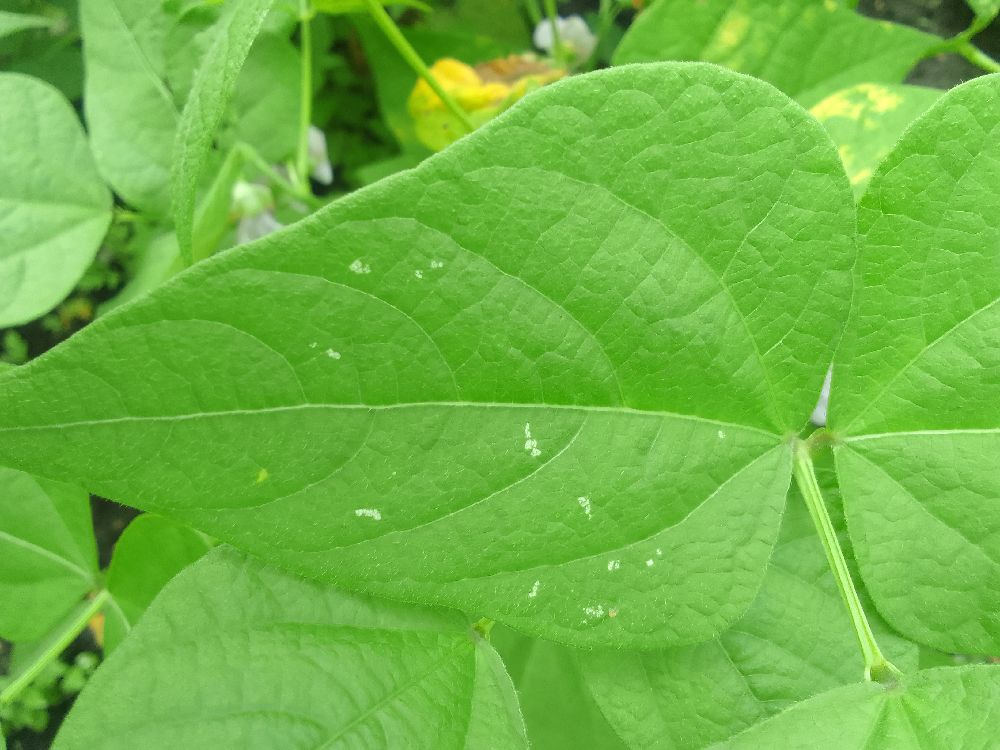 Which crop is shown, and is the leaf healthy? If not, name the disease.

common bean, healthy
